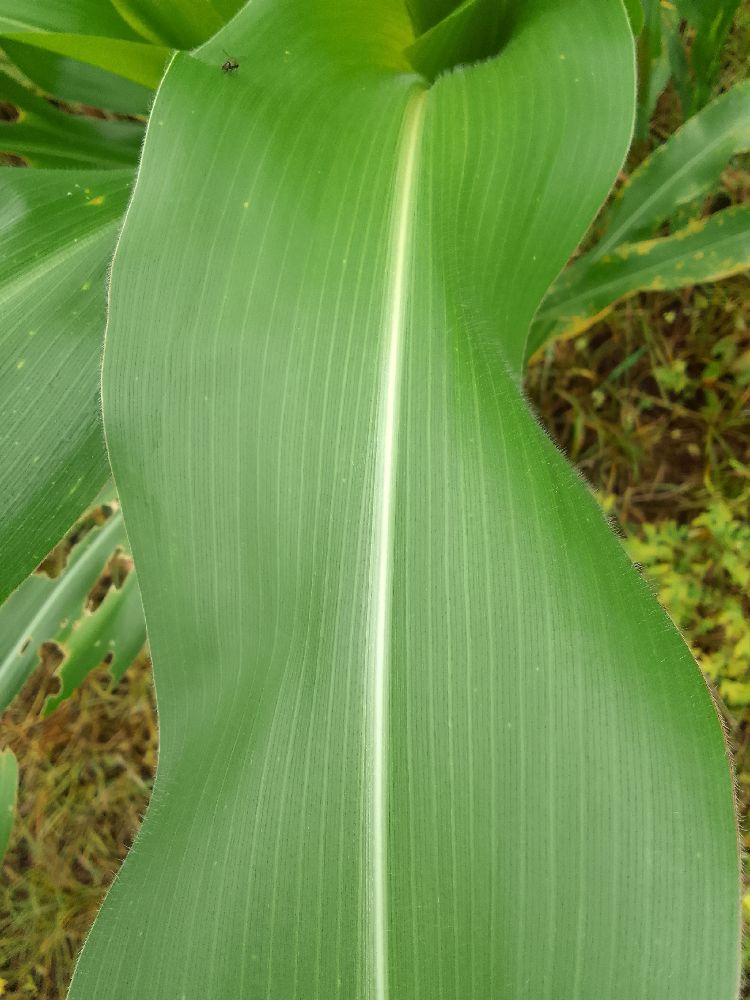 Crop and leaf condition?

maize, healthy
